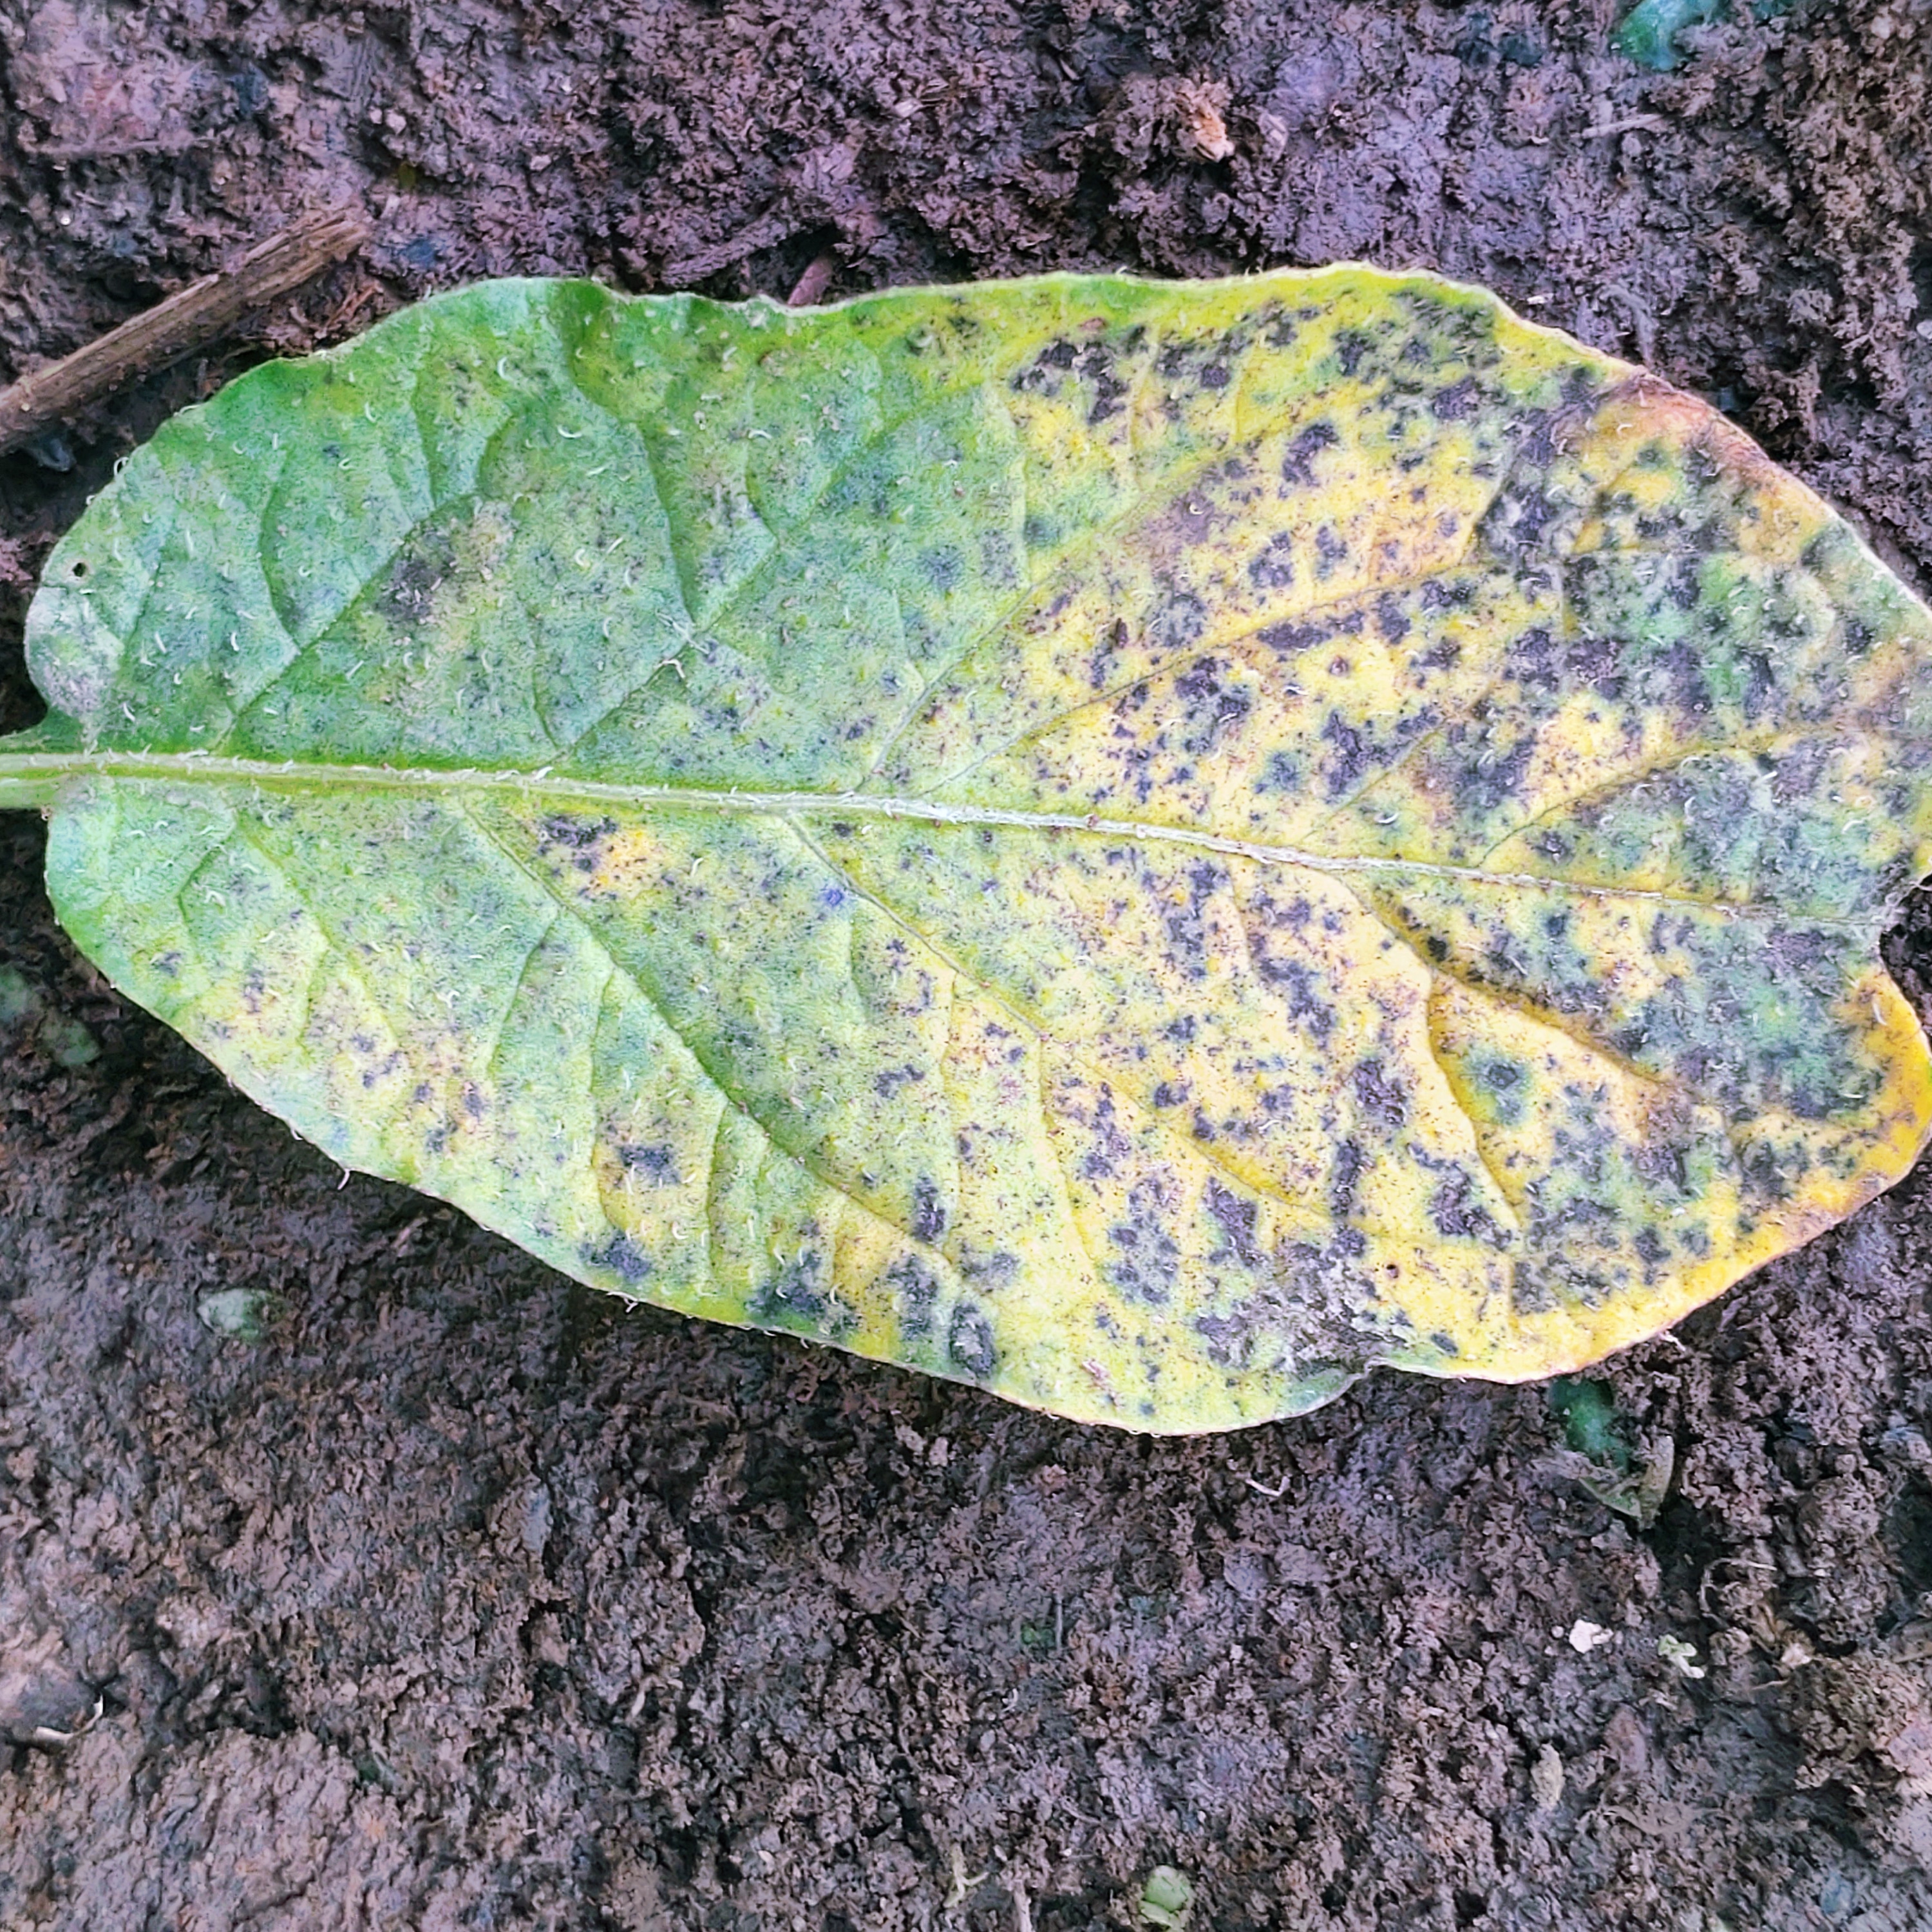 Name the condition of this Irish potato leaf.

late blight
